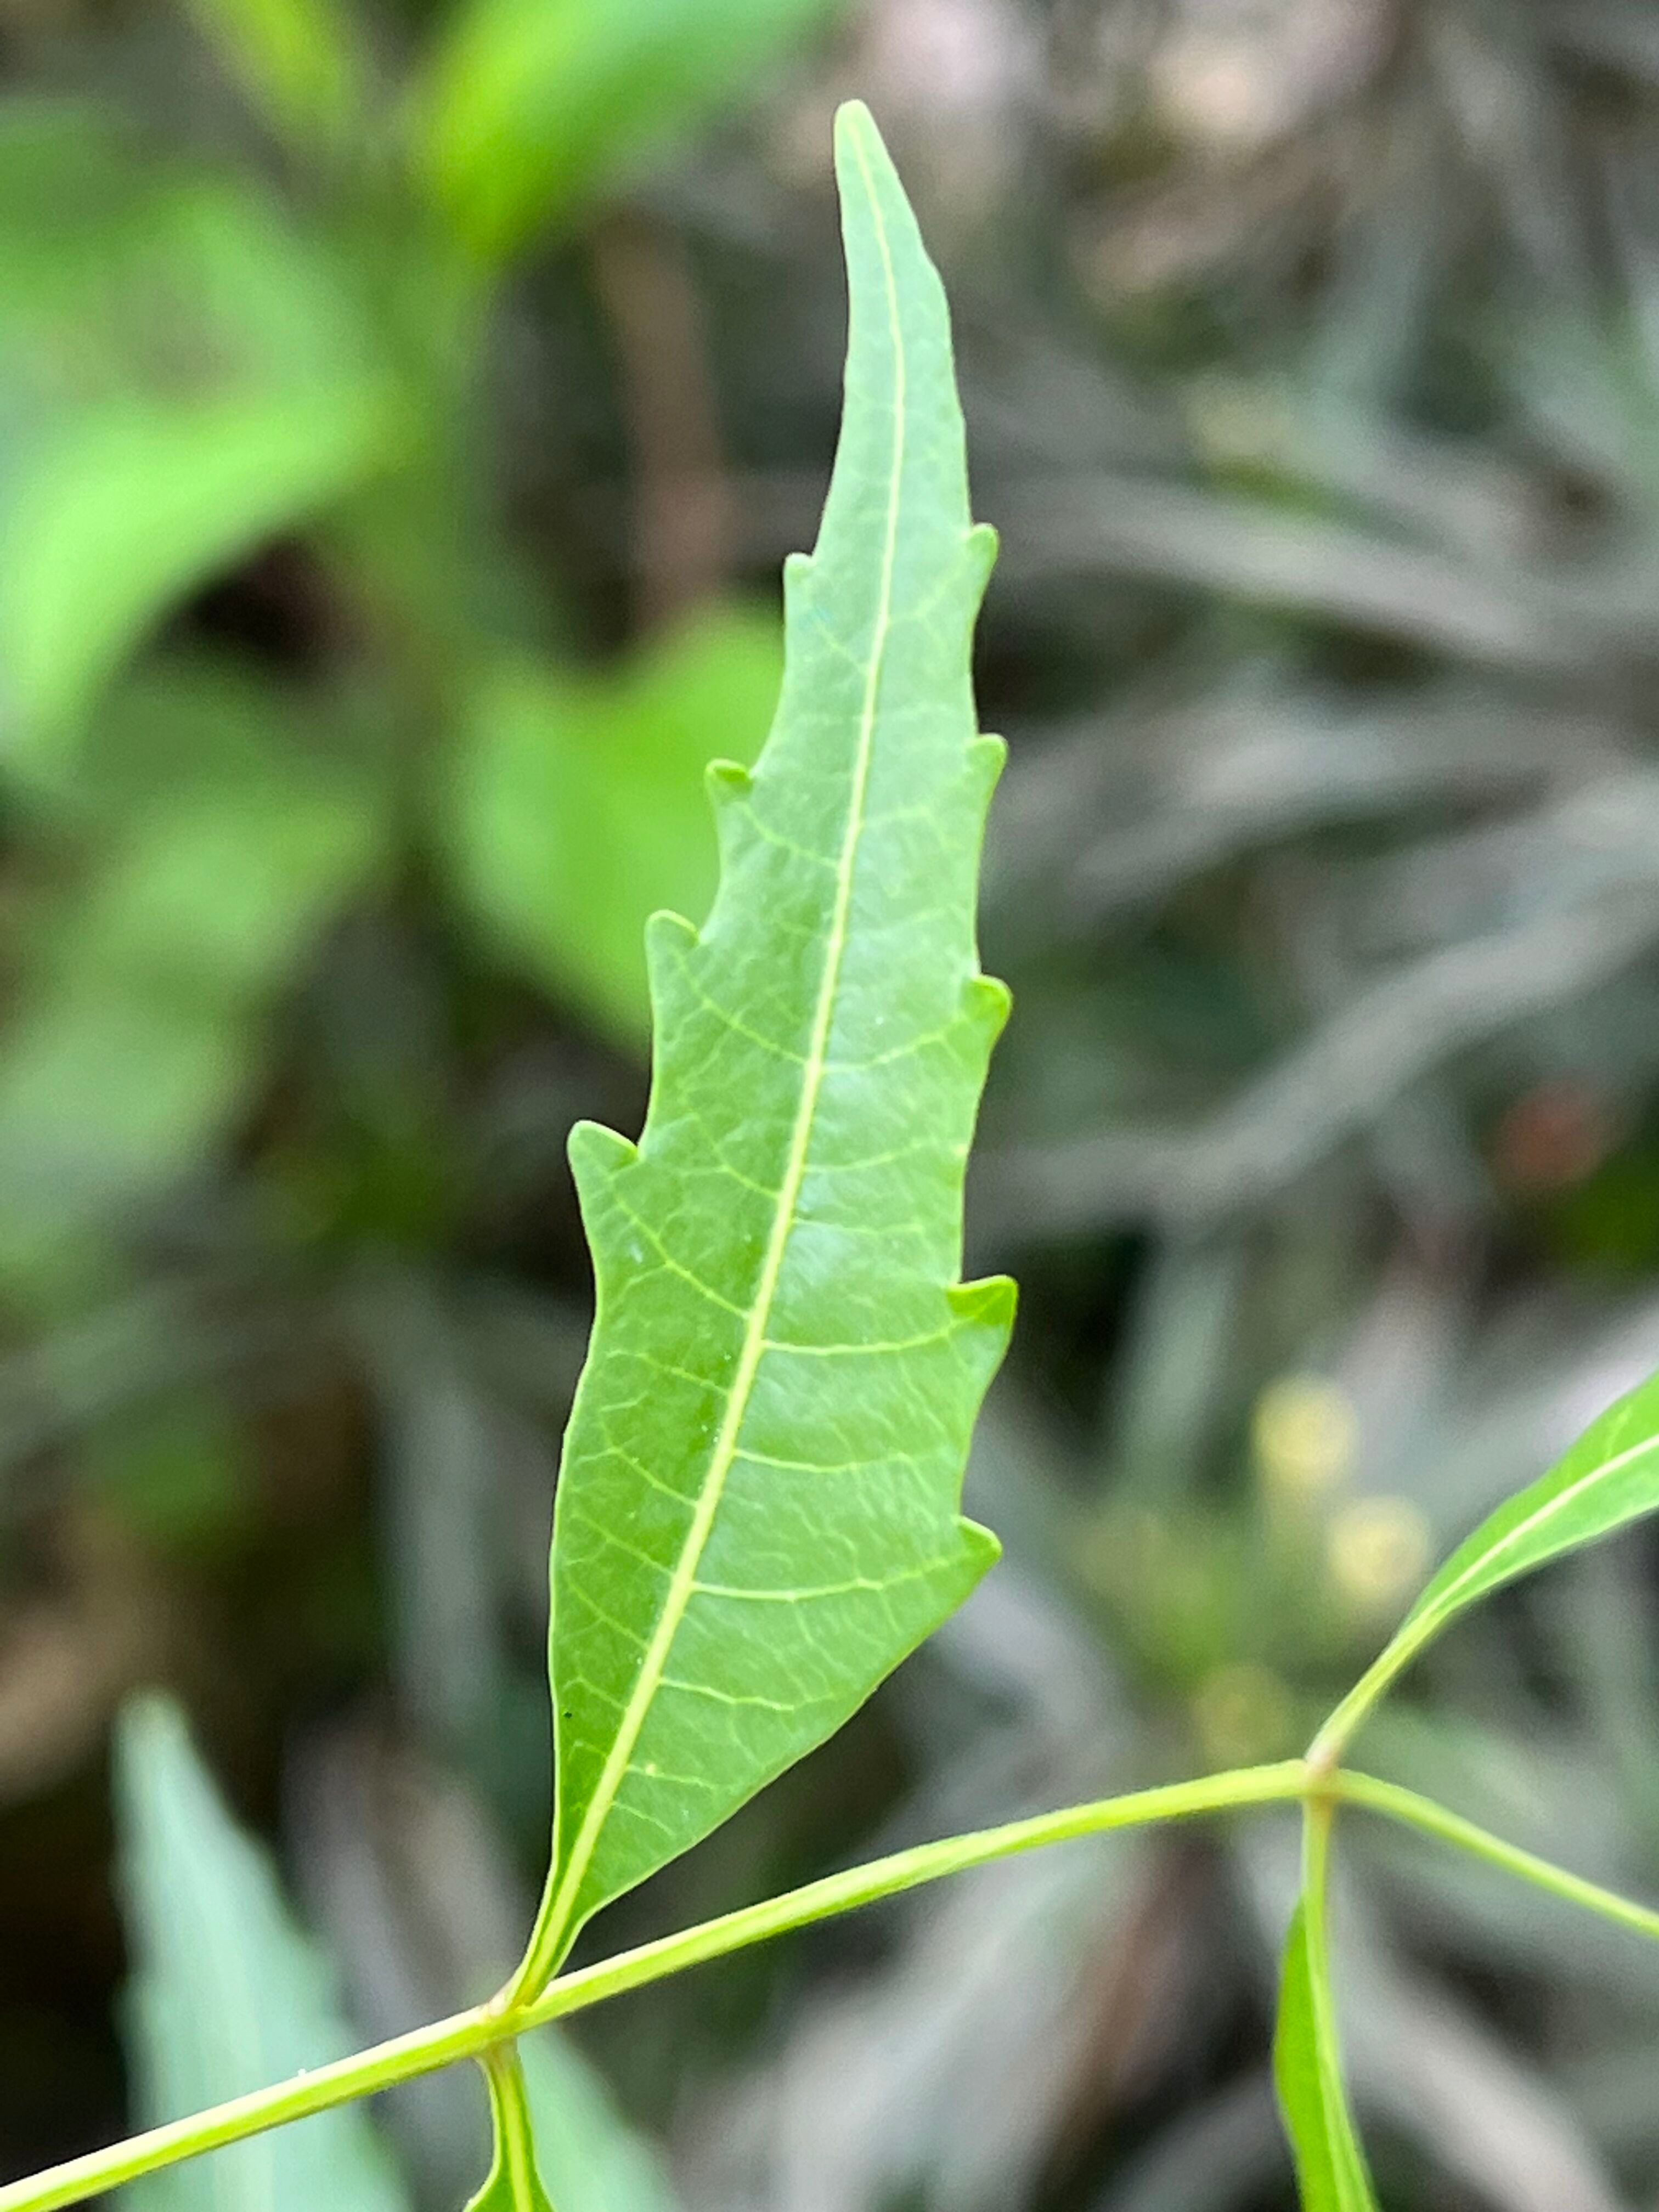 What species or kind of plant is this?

neem
